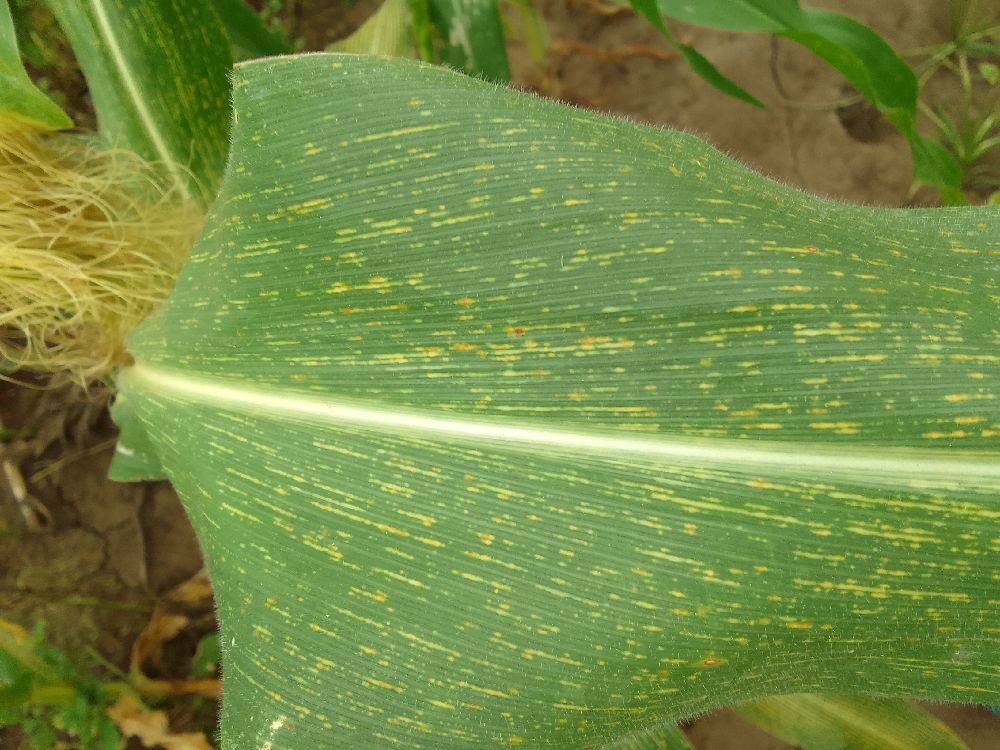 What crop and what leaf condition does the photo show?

maize, maize streak virus
